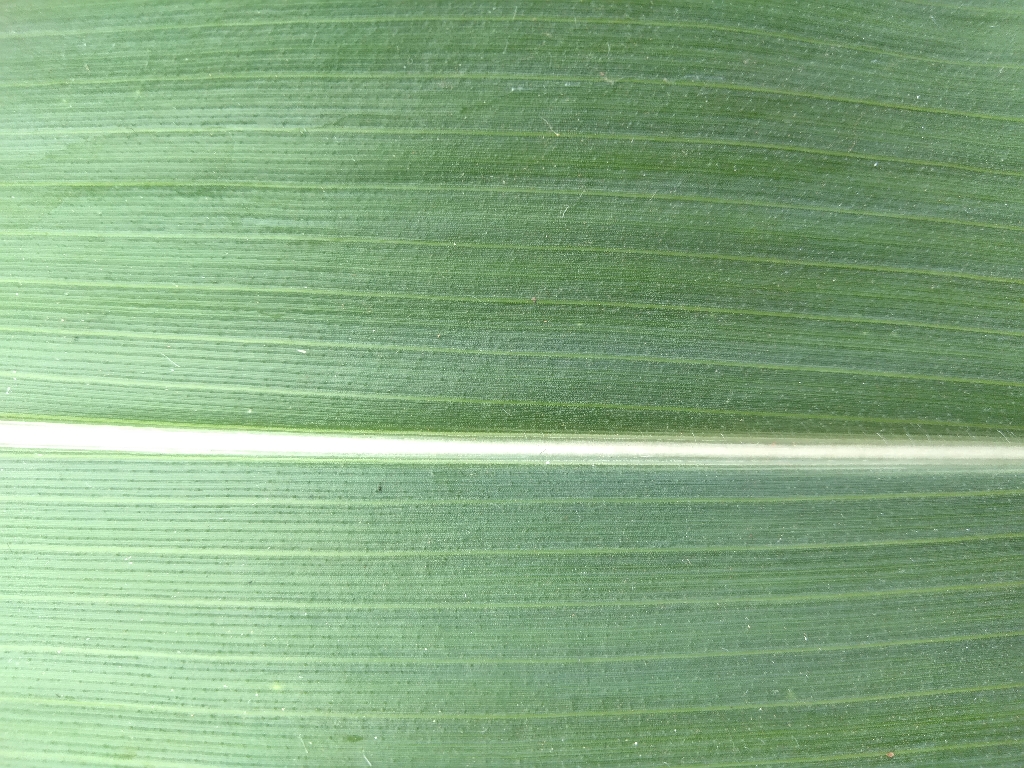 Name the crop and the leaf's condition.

maize, healthy
